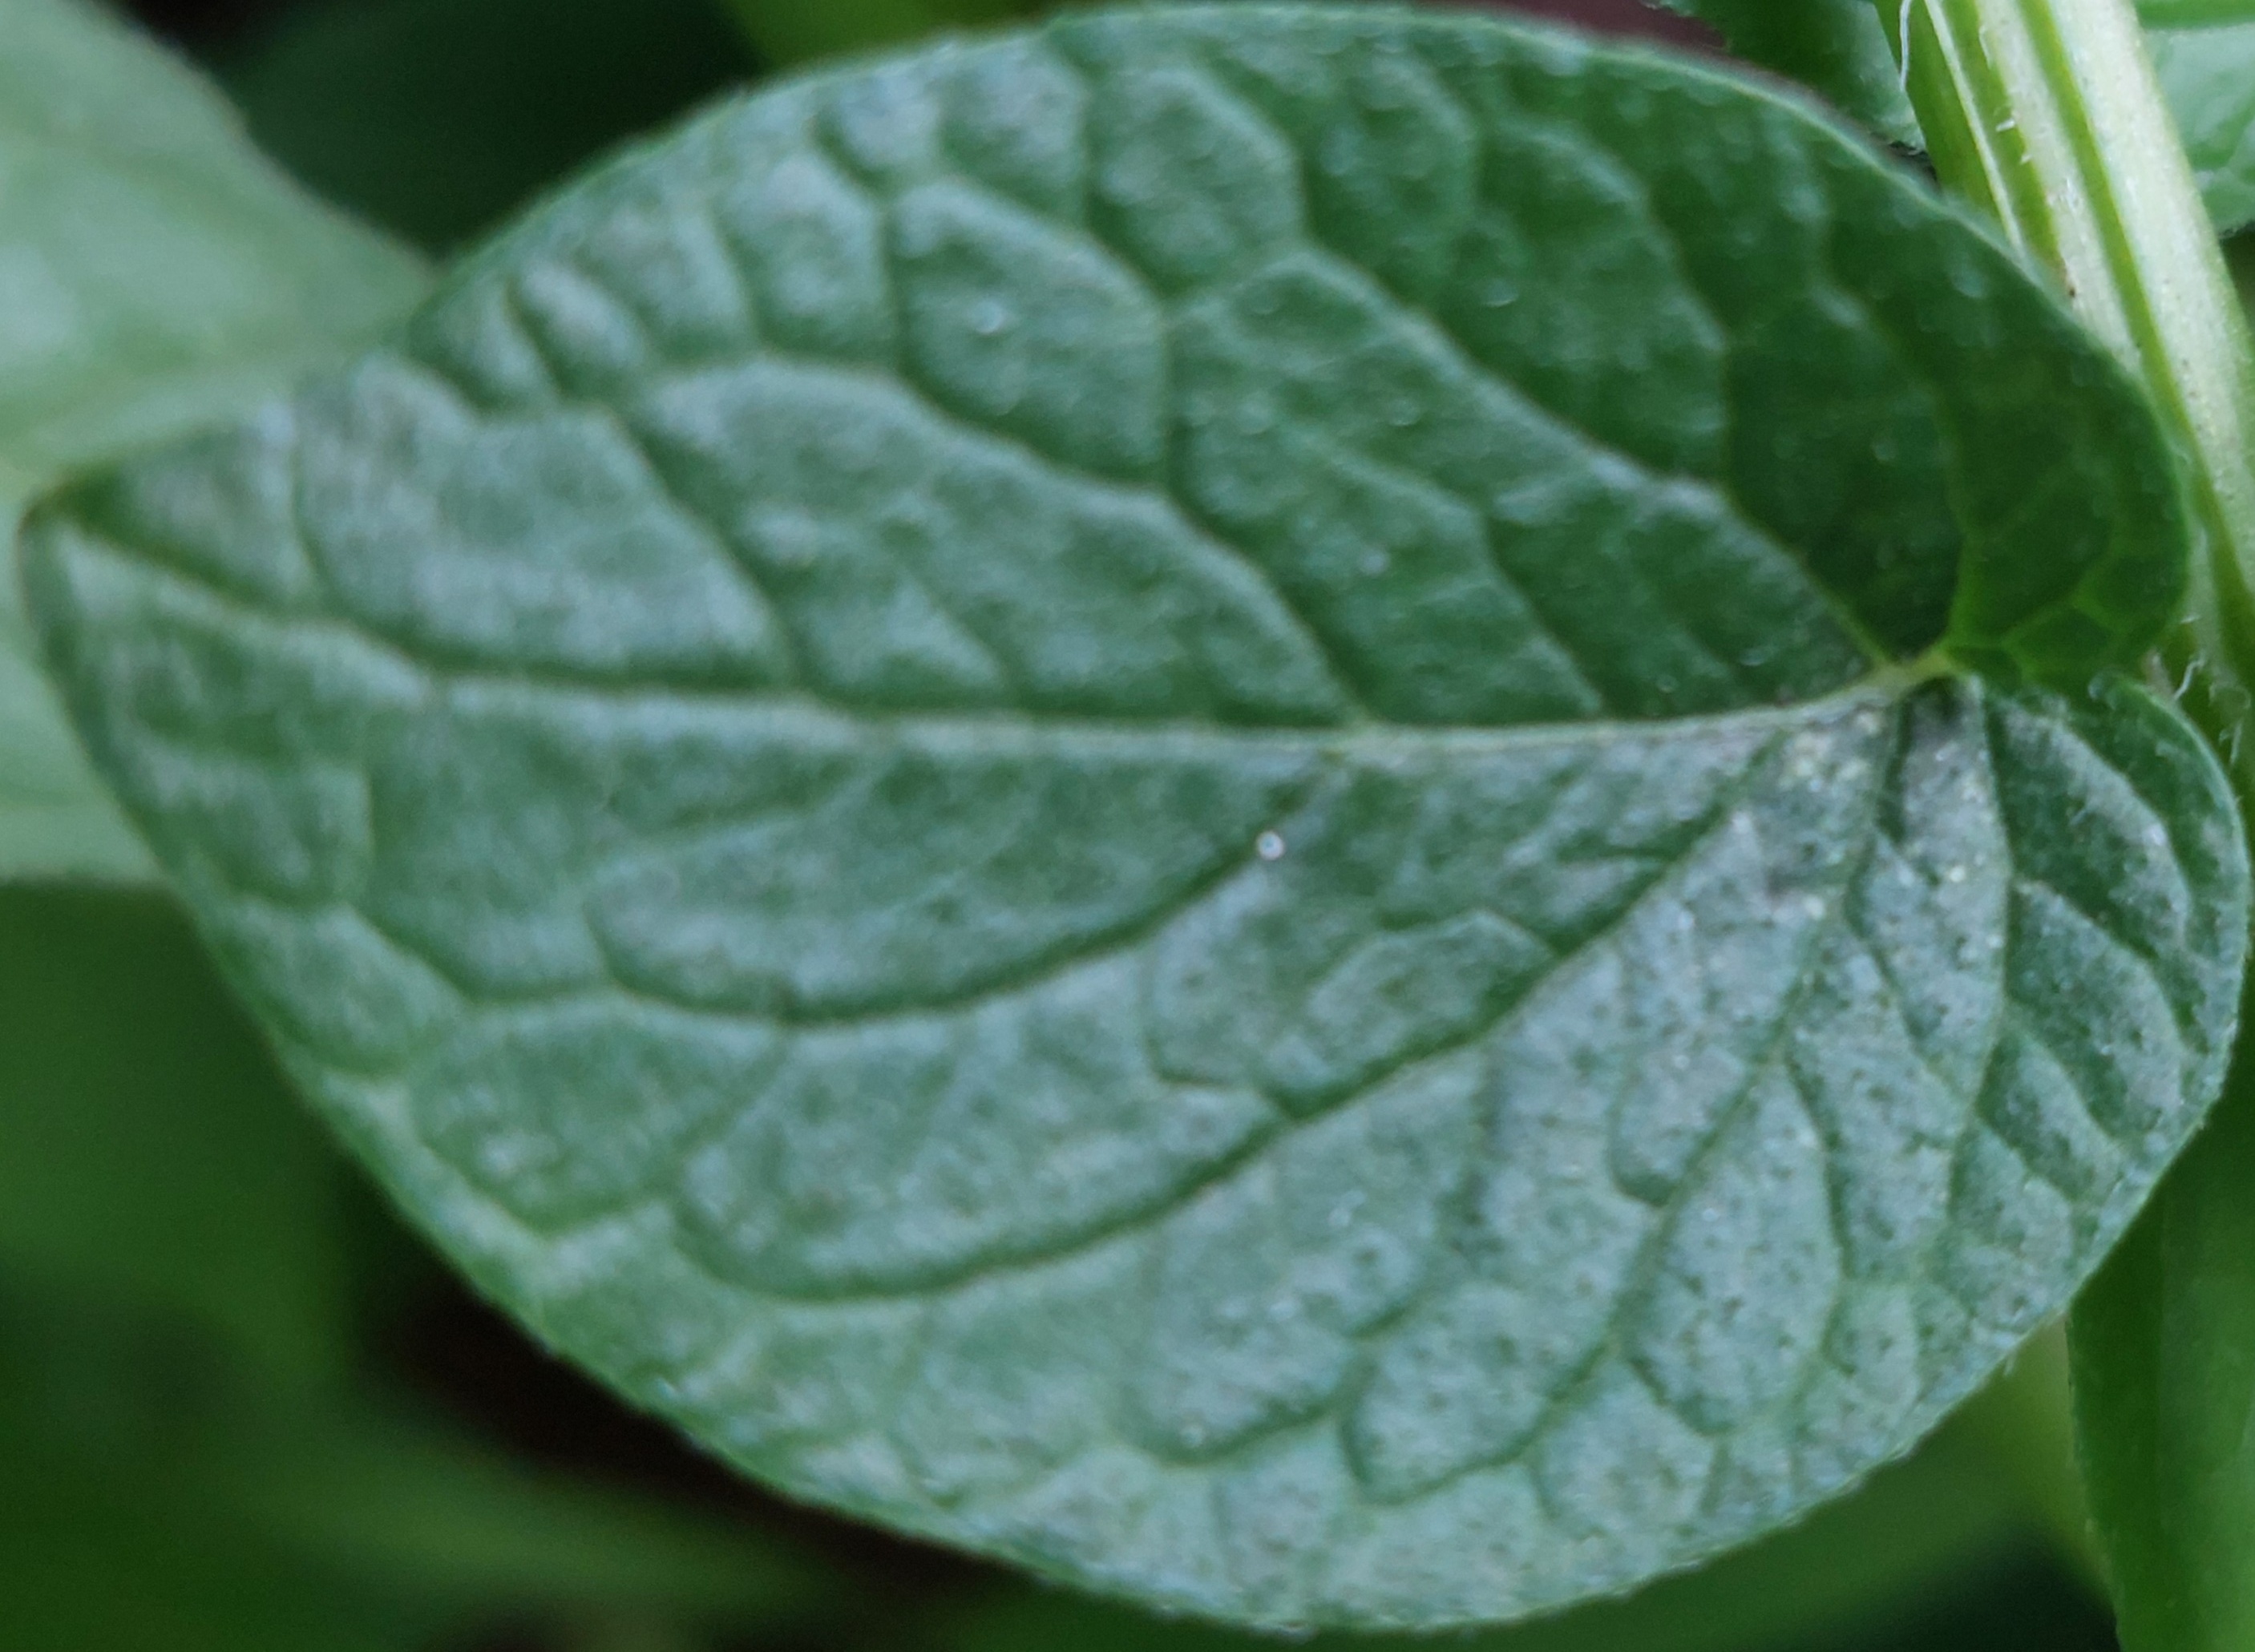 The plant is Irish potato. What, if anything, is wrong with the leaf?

healthy
